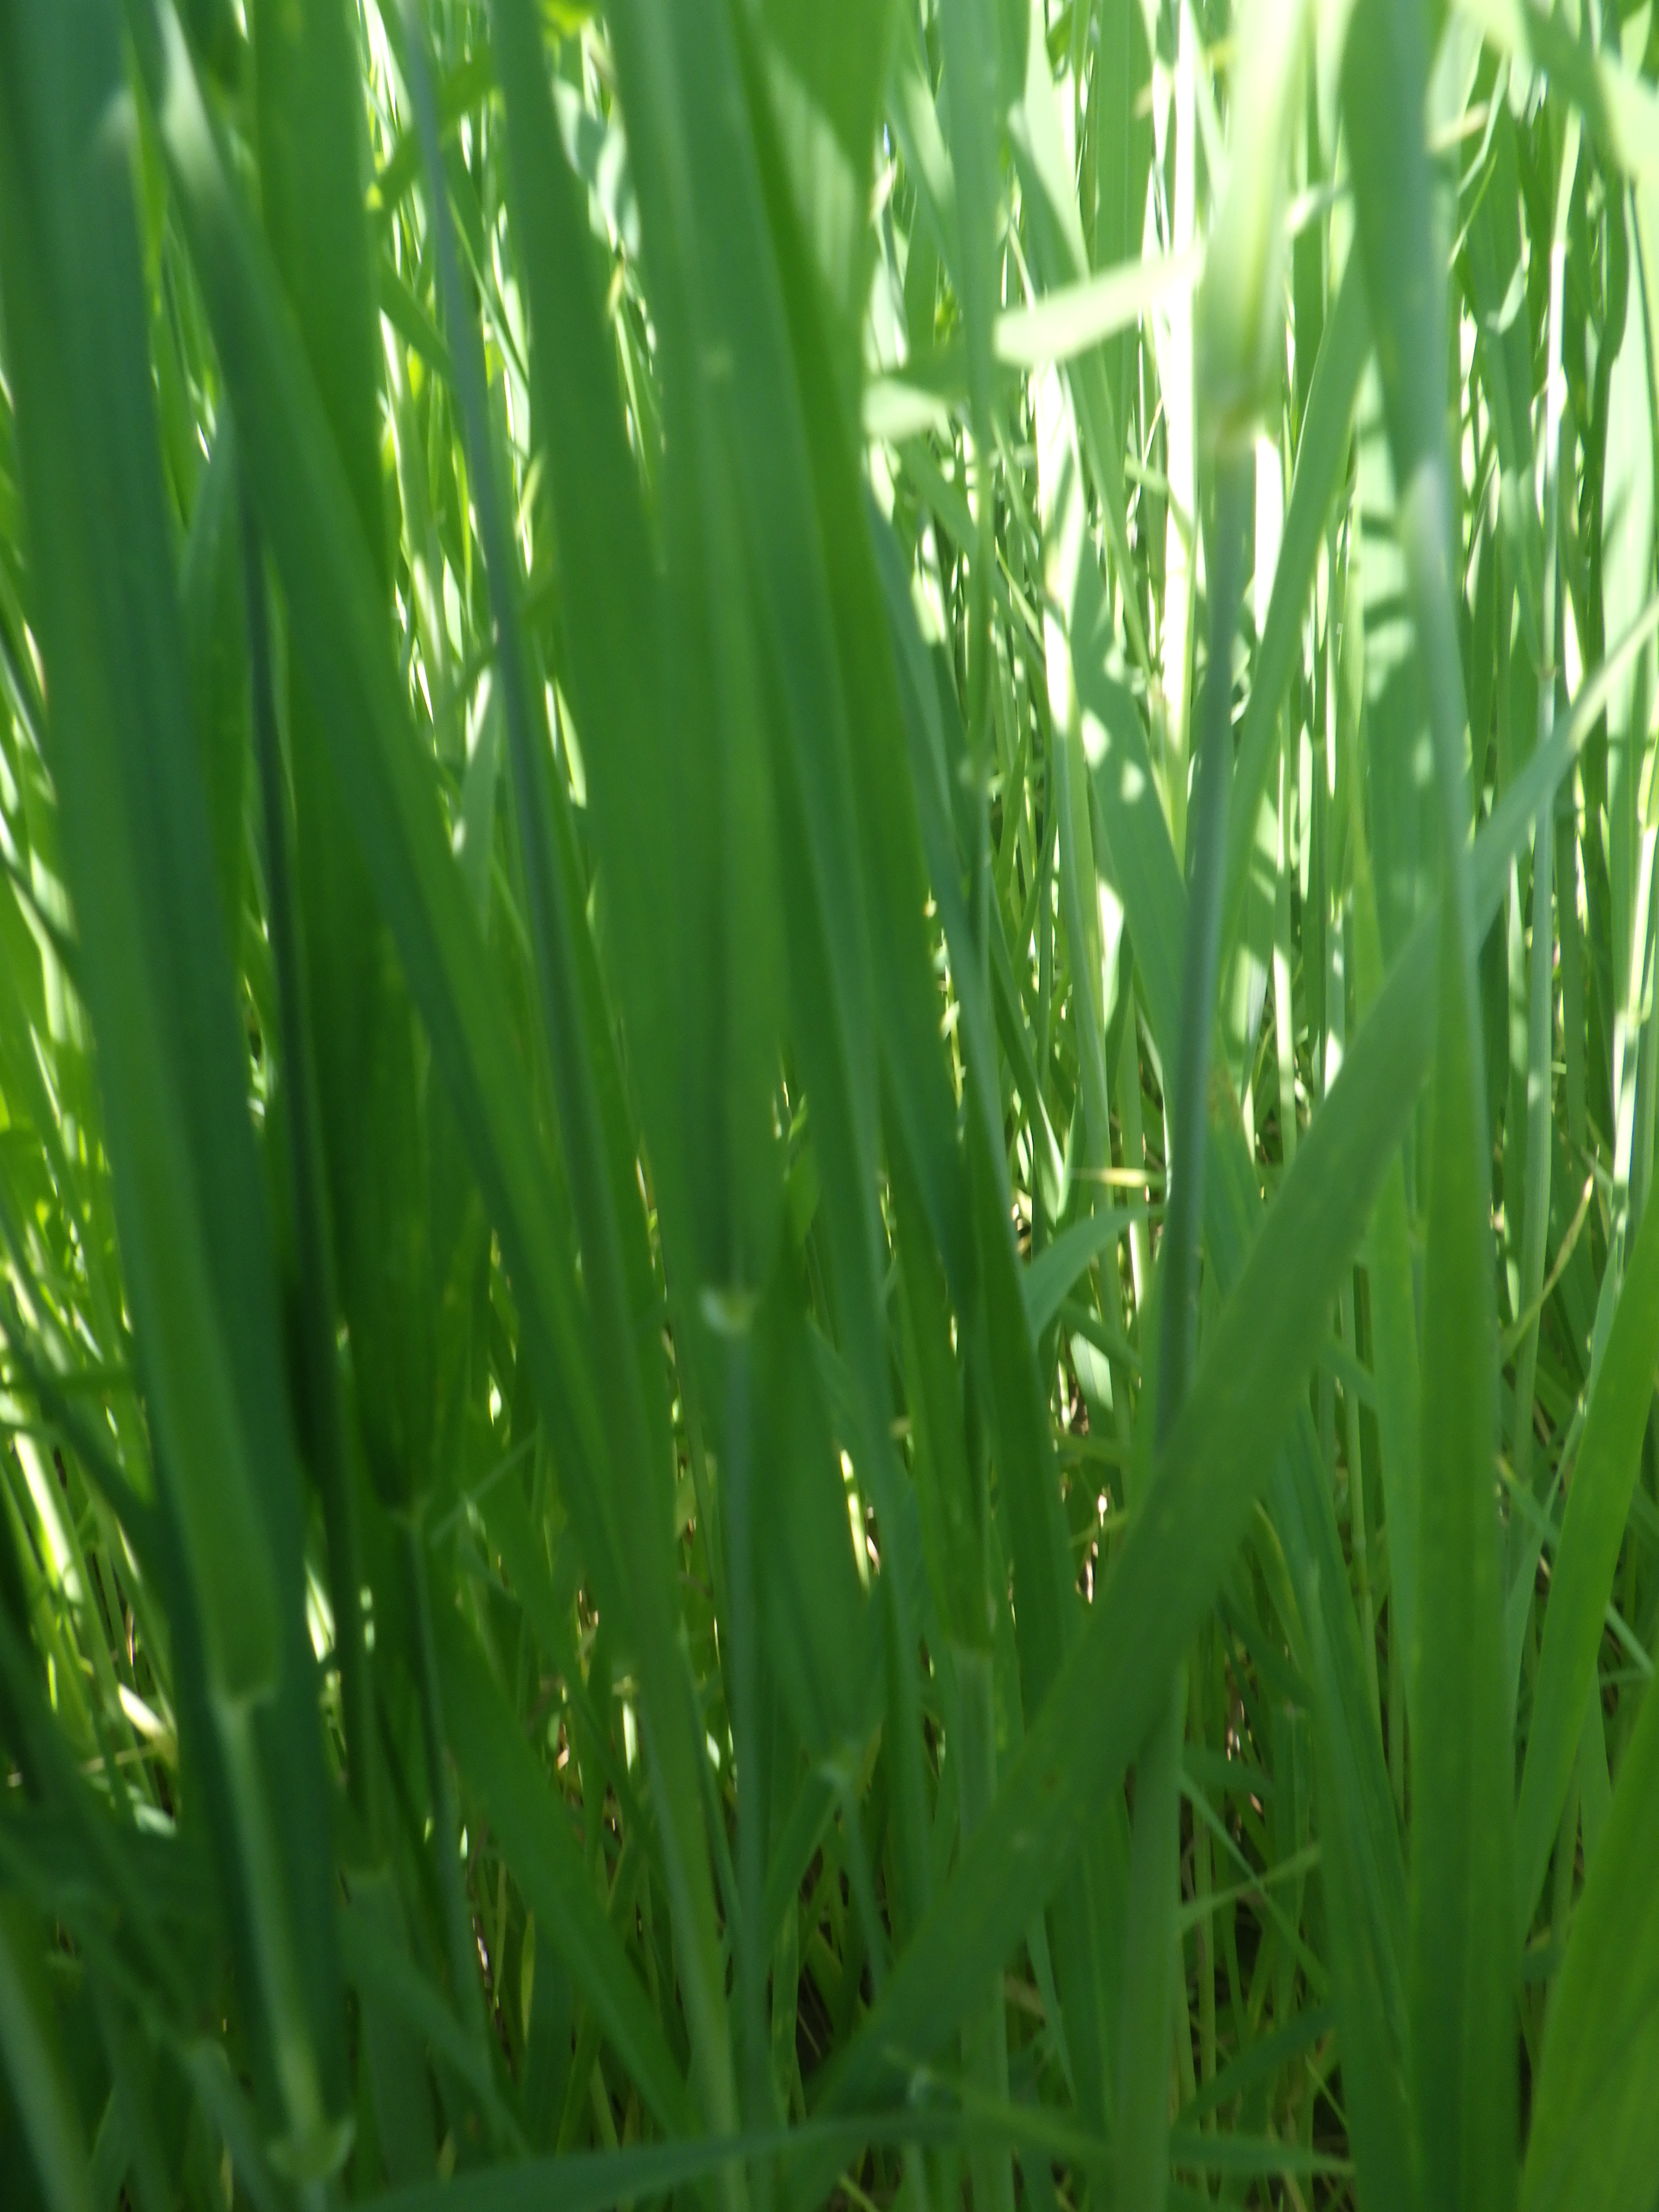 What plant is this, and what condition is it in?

emmer, healthy
